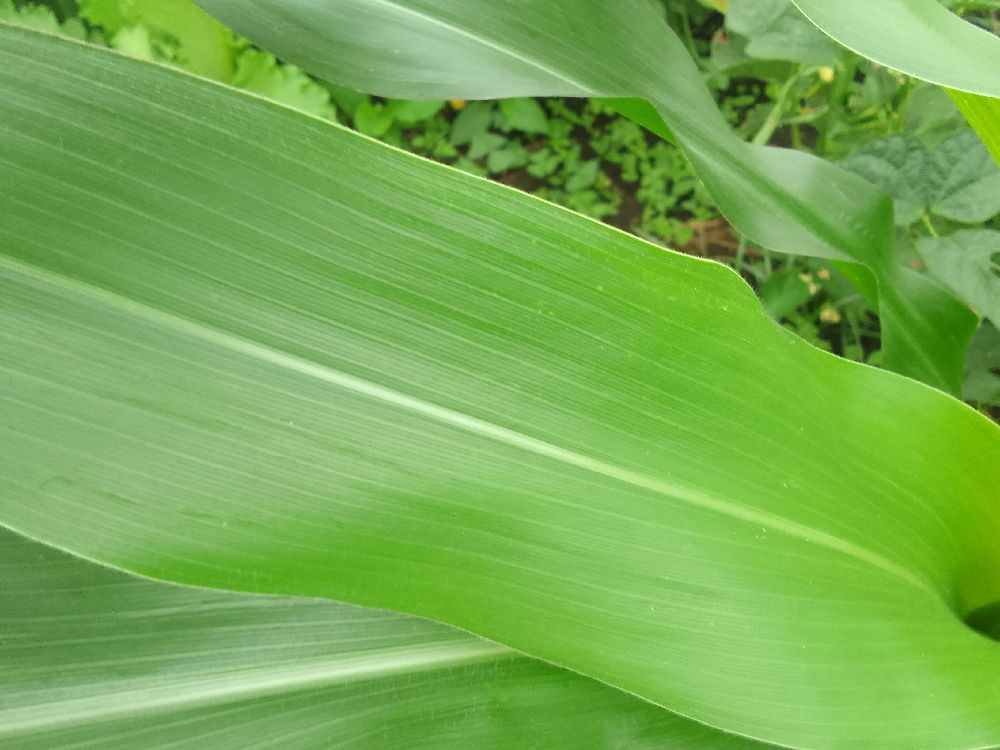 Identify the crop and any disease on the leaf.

maize, healthy
